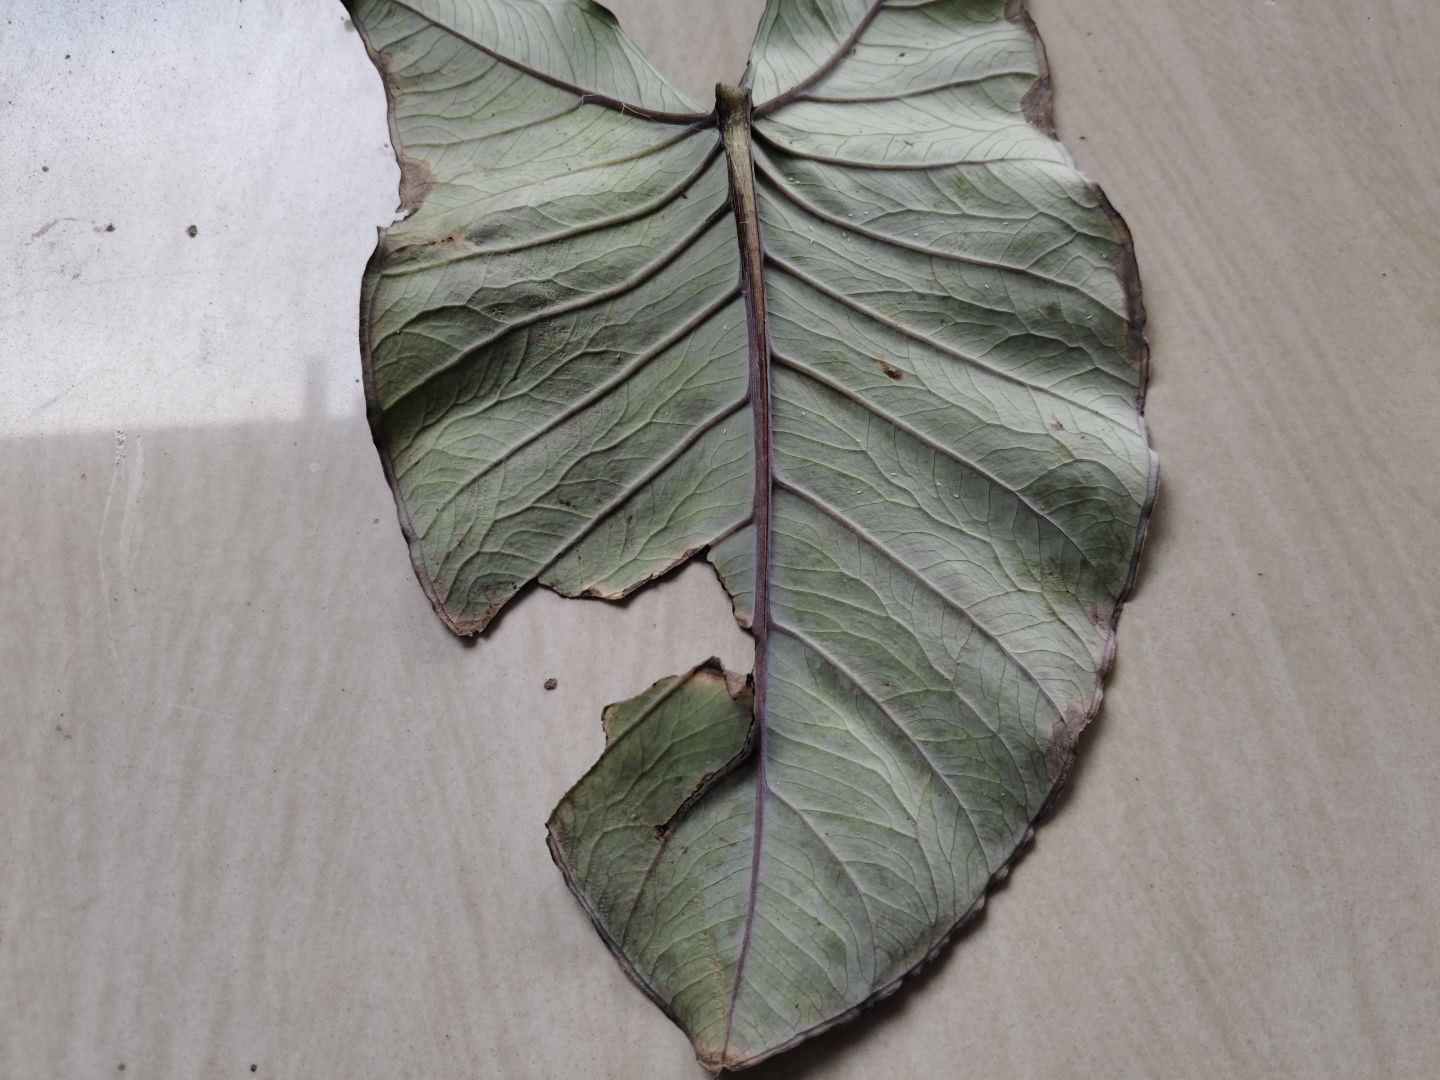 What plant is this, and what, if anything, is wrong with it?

taro, leaf blight
